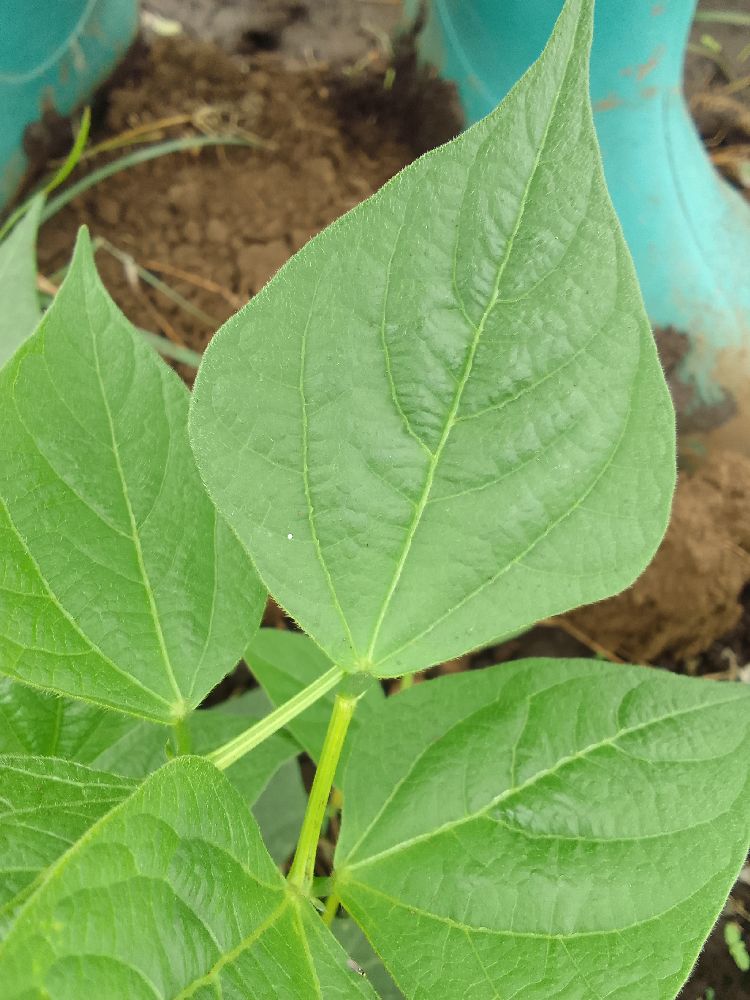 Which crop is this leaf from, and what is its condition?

common bean, healthy
